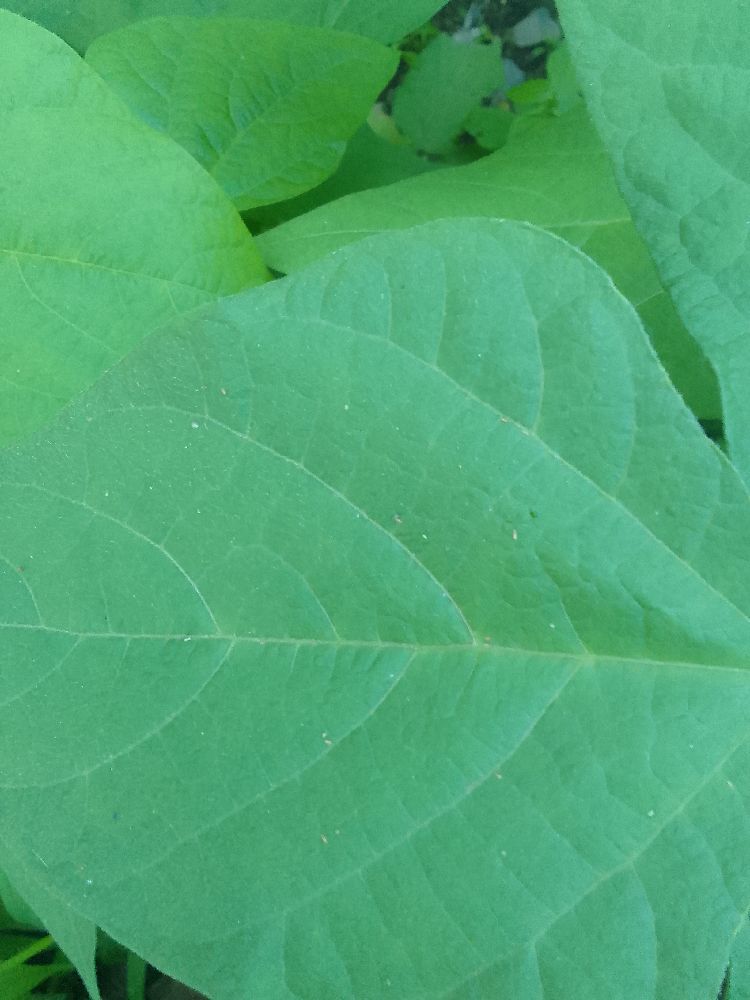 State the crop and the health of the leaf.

common bean, healthy
